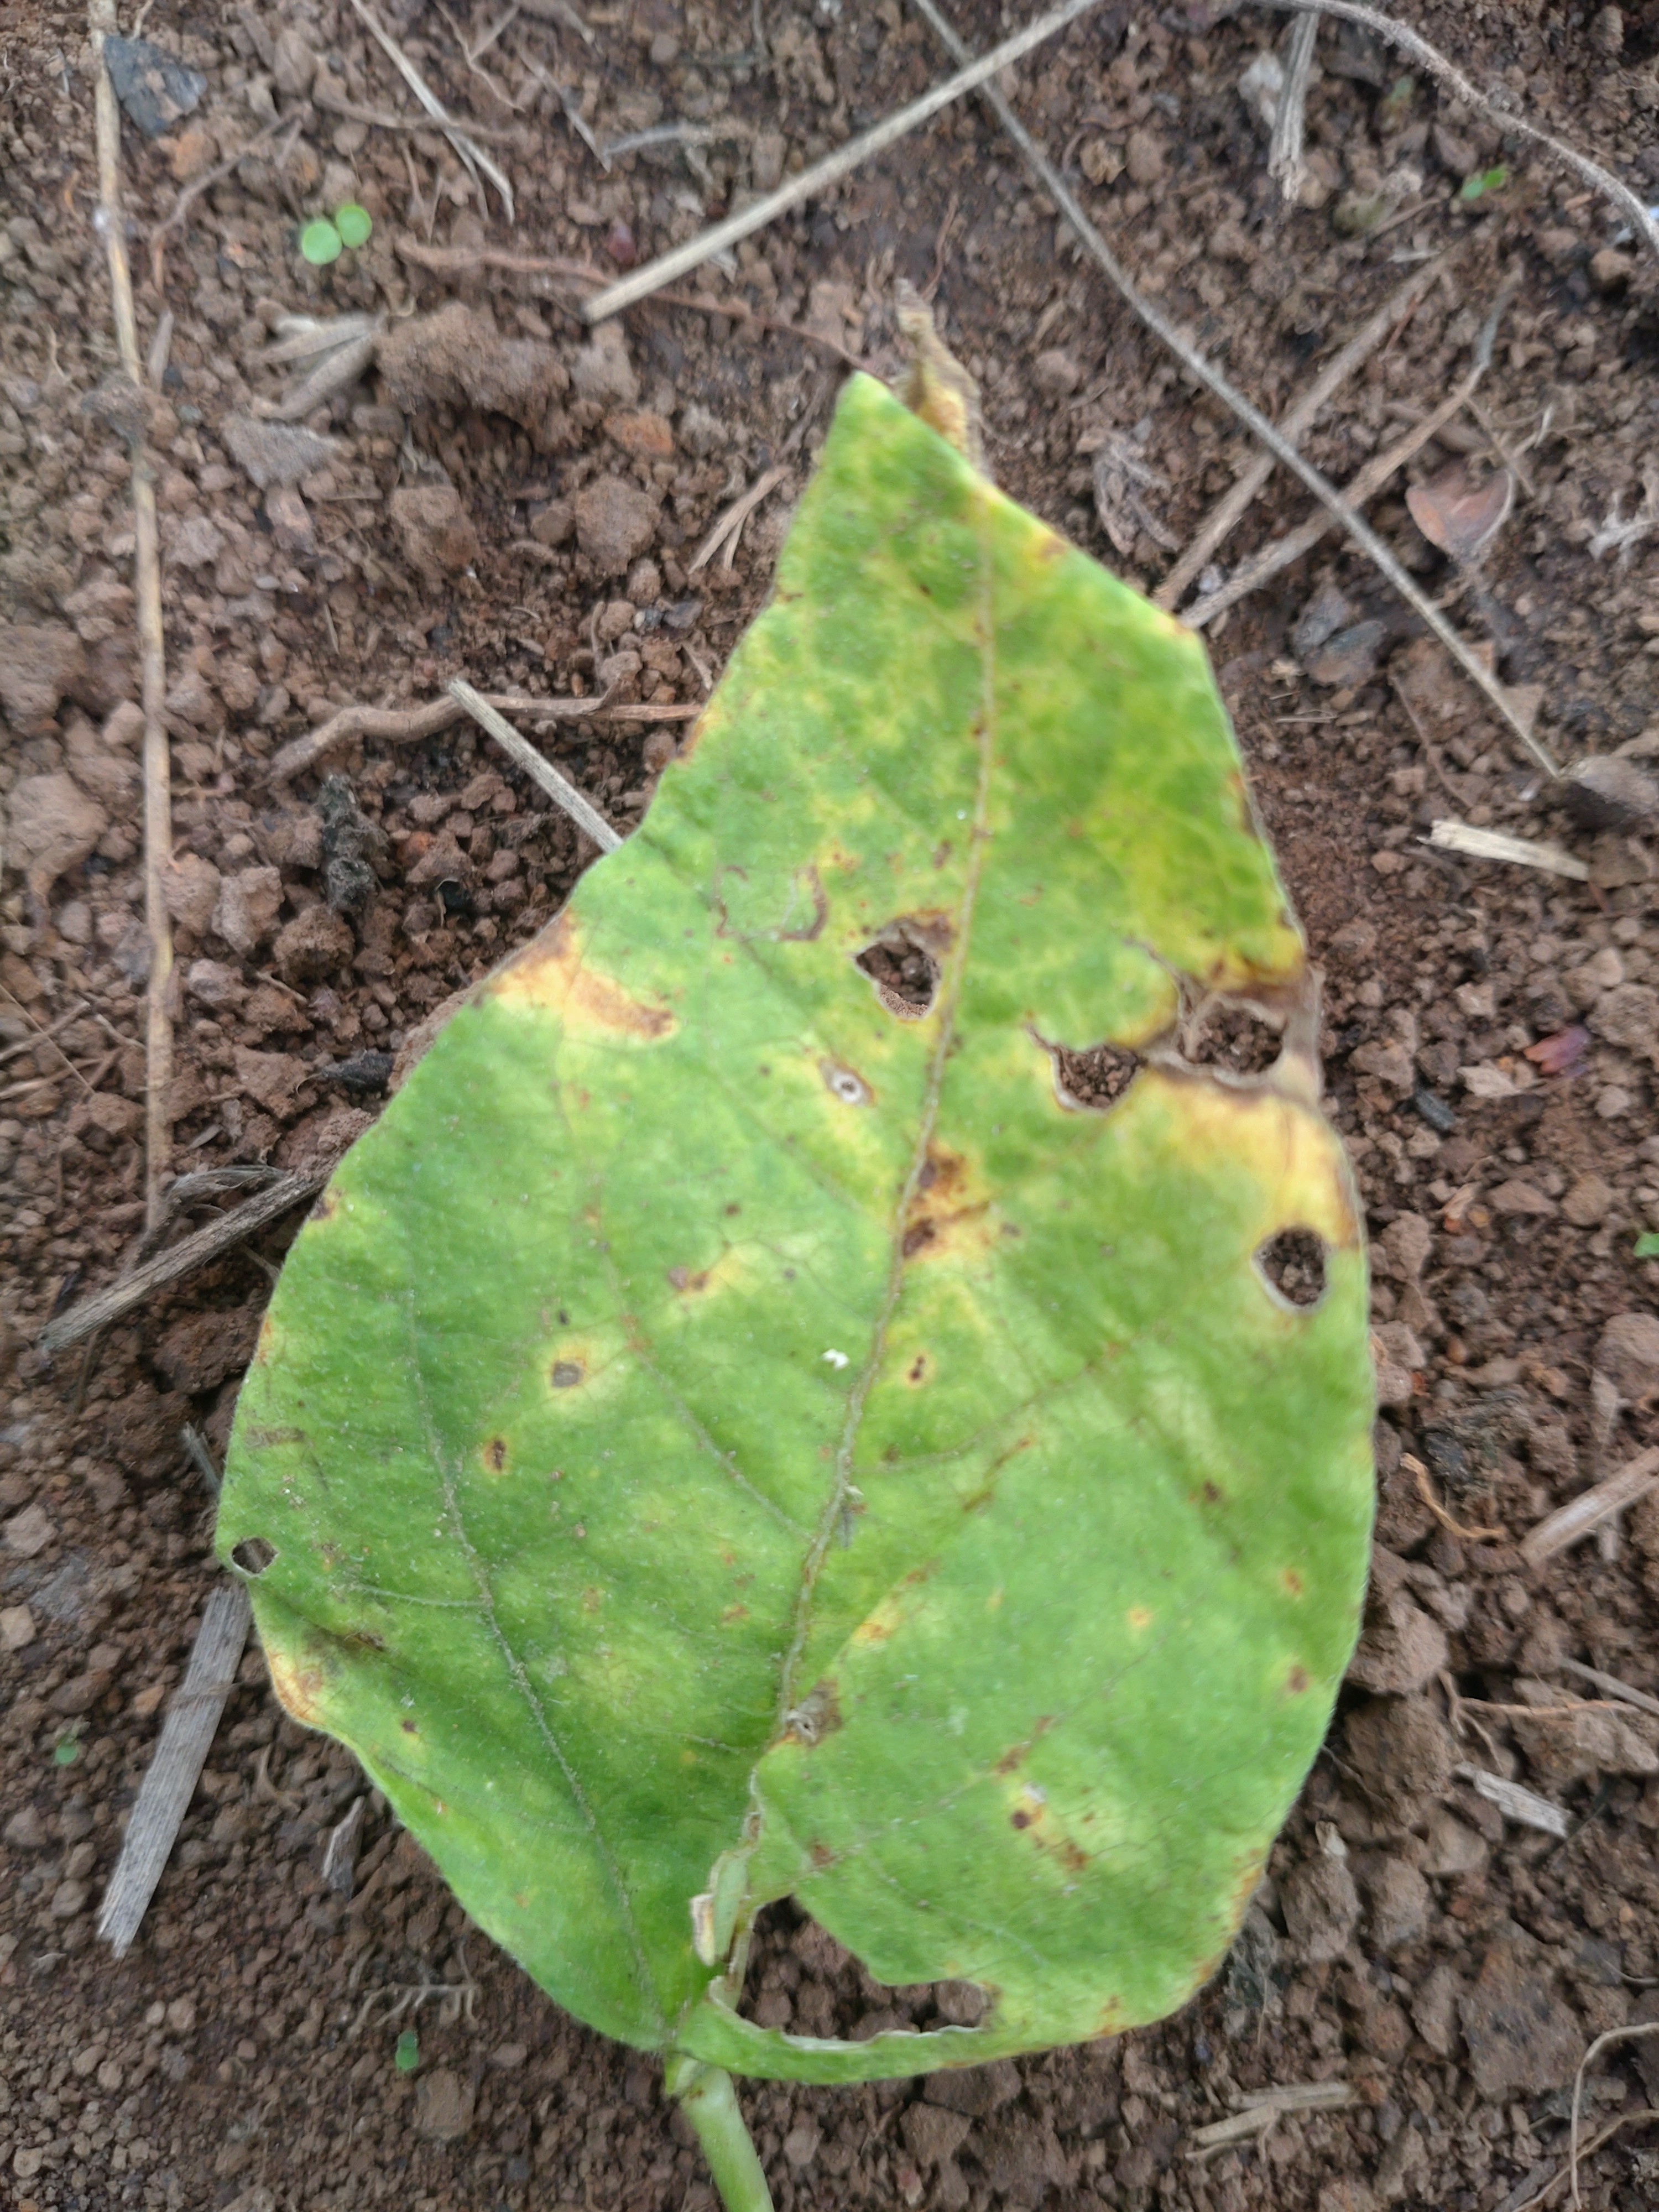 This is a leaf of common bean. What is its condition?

rust
